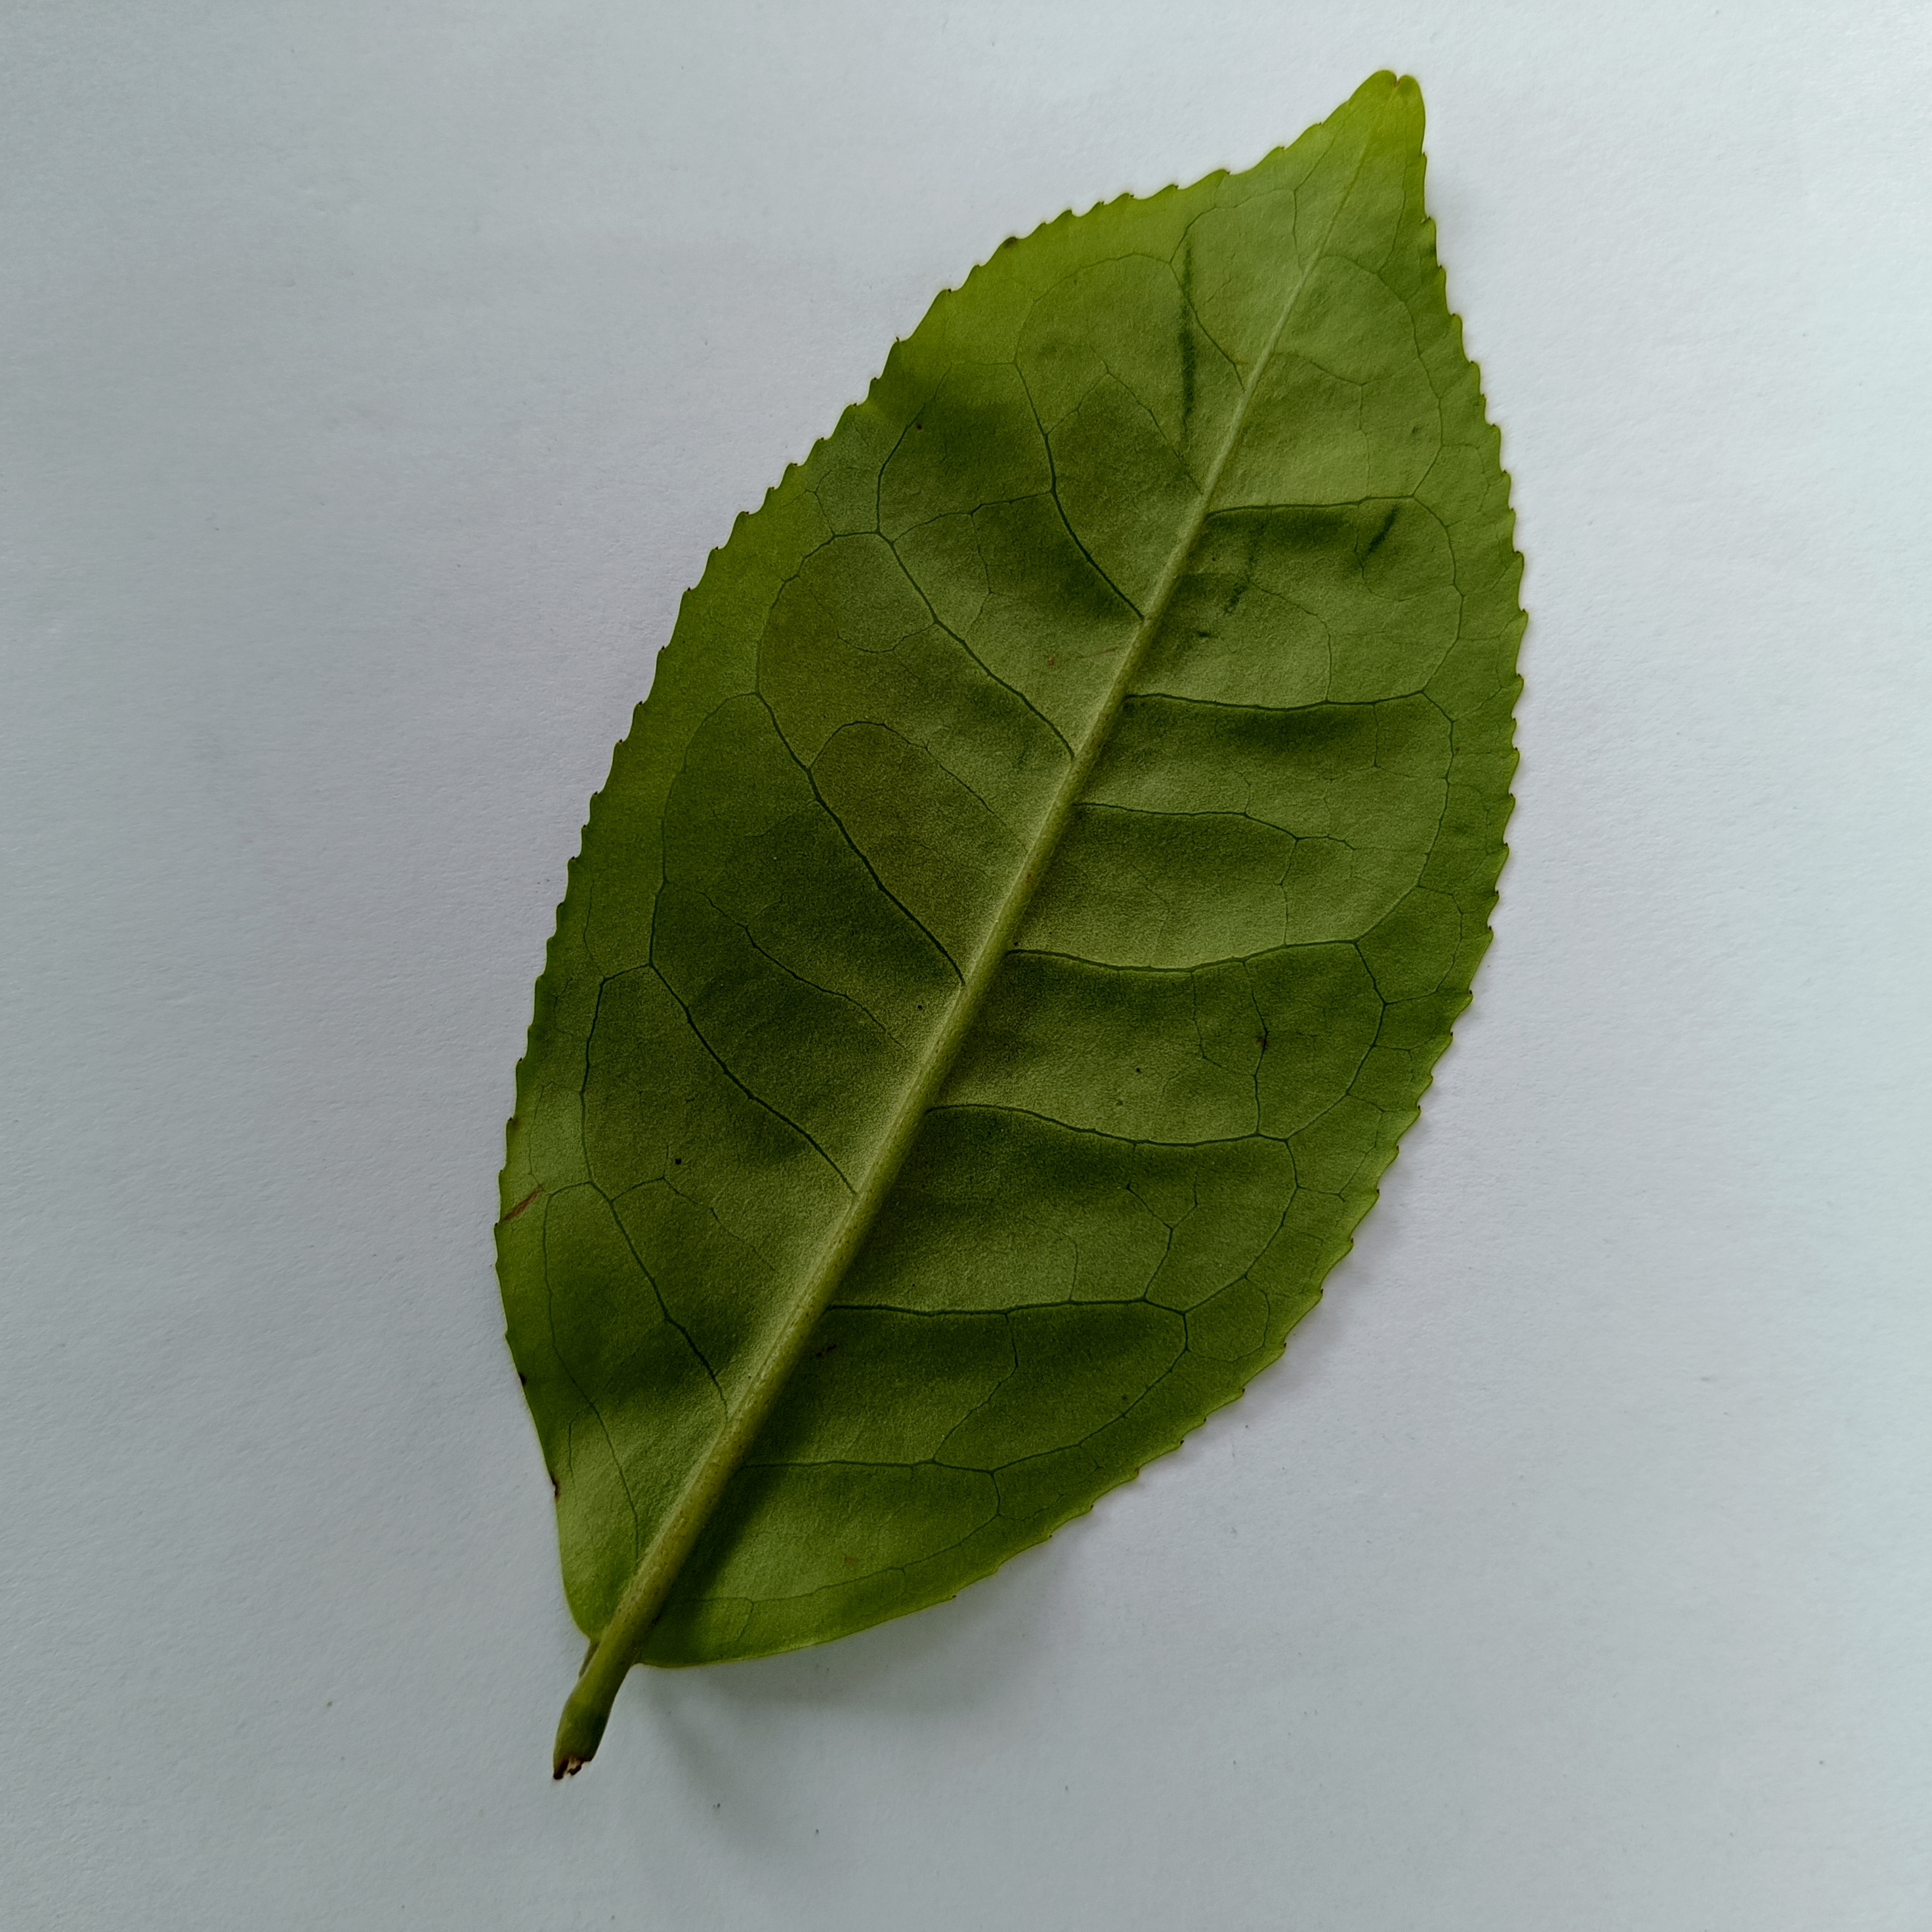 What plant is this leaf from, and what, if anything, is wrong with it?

tea, healthy
